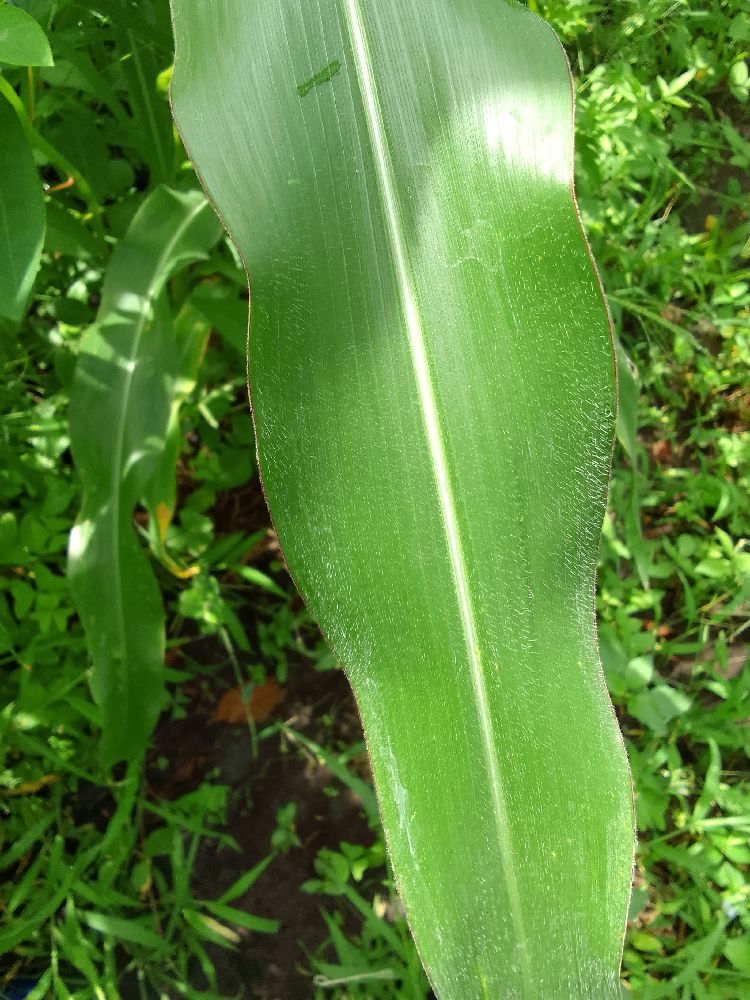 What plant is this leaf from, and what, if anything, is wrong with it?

maize, healthy
